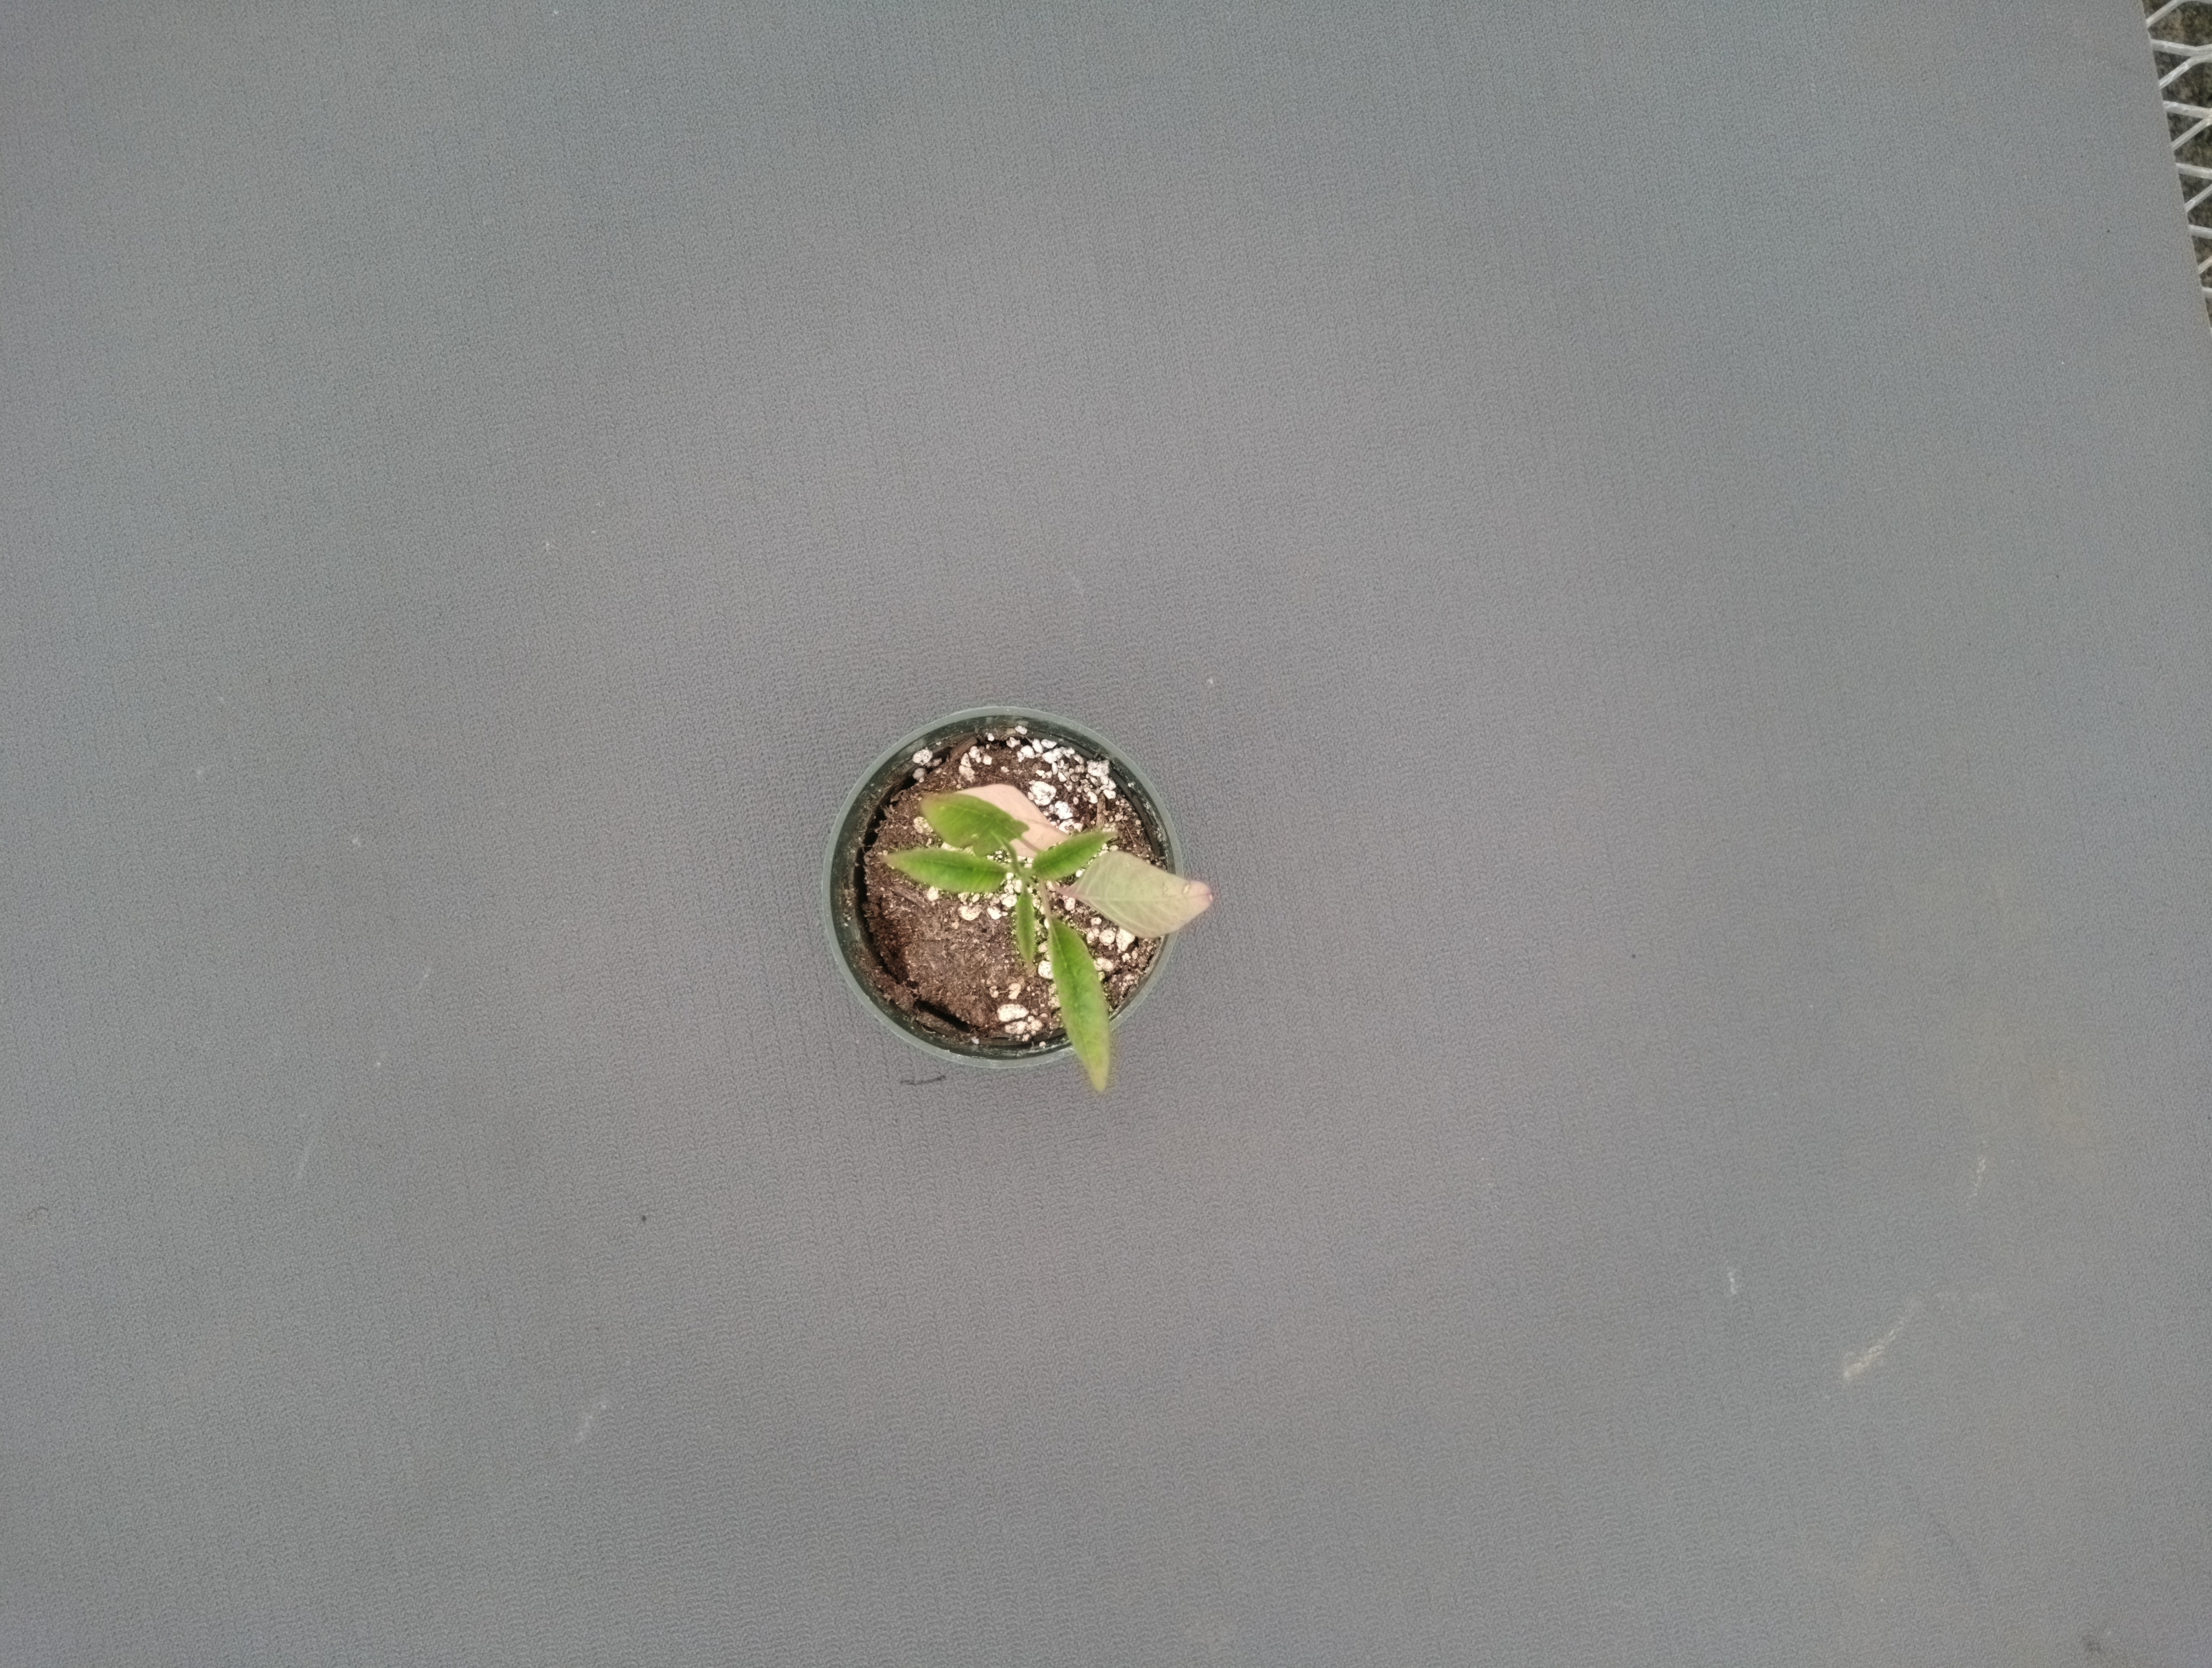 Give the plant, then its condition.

waterhemp, chlorosis only
